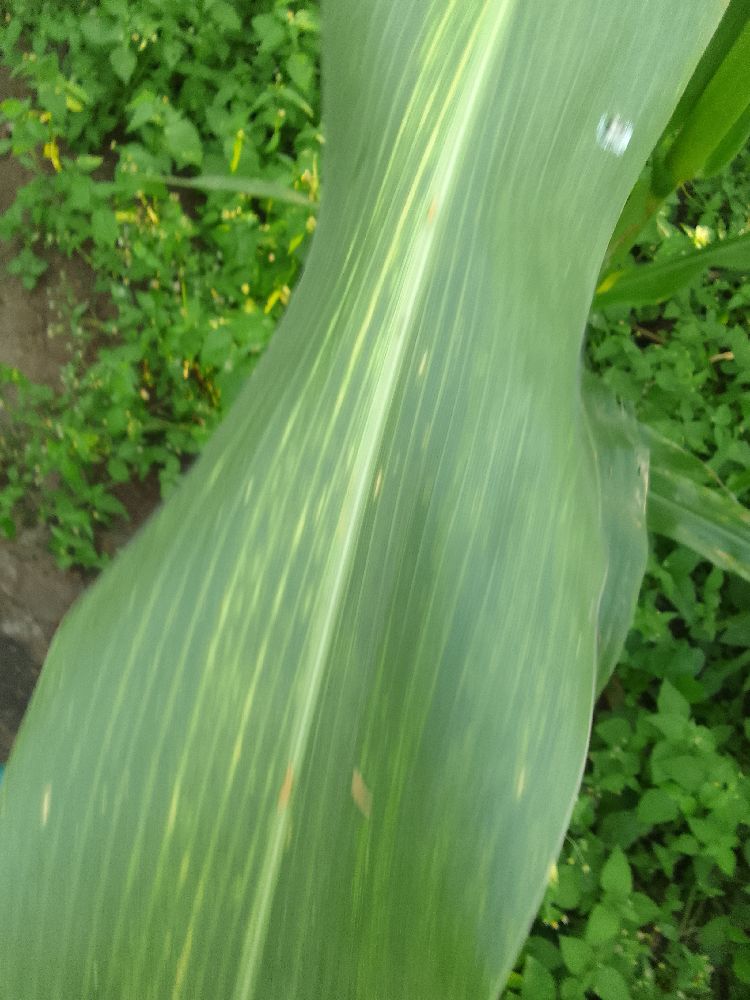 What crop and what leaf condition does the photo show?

maize, maize lethal necrosis
